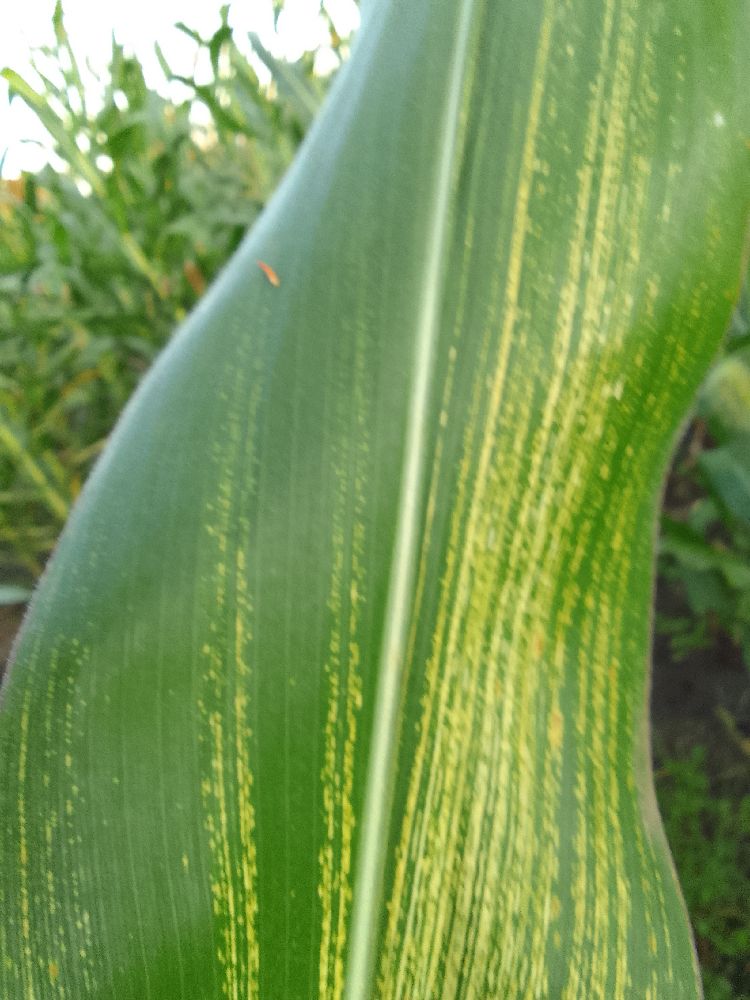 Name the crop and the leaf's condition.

maize, maize streak virus
